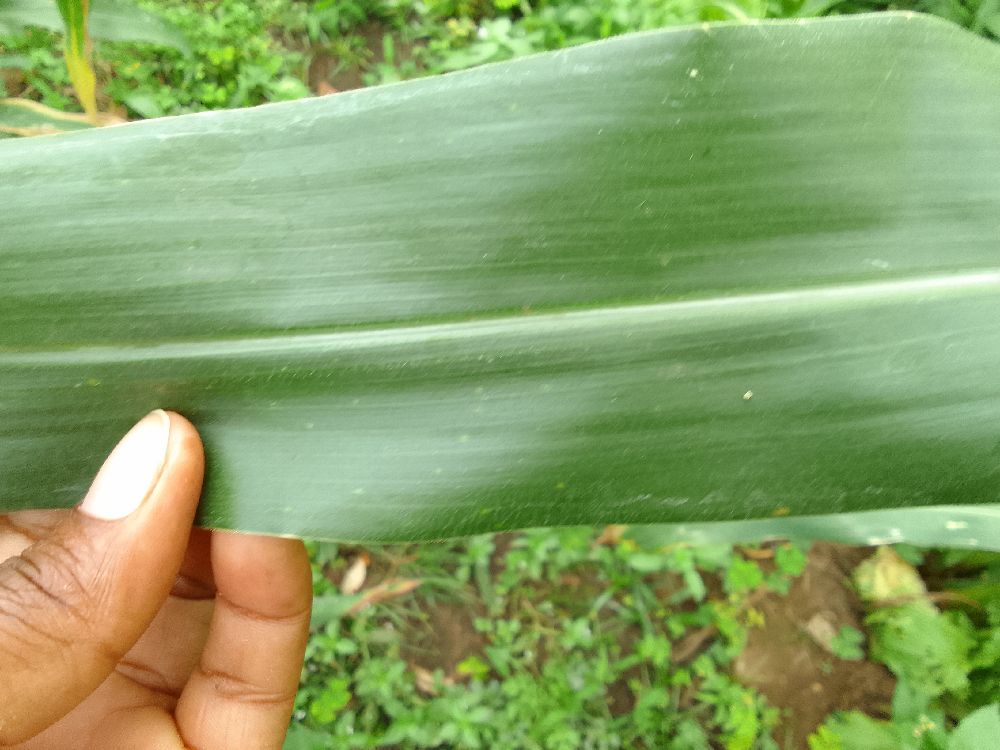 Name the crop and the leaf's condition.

maize, healthy
